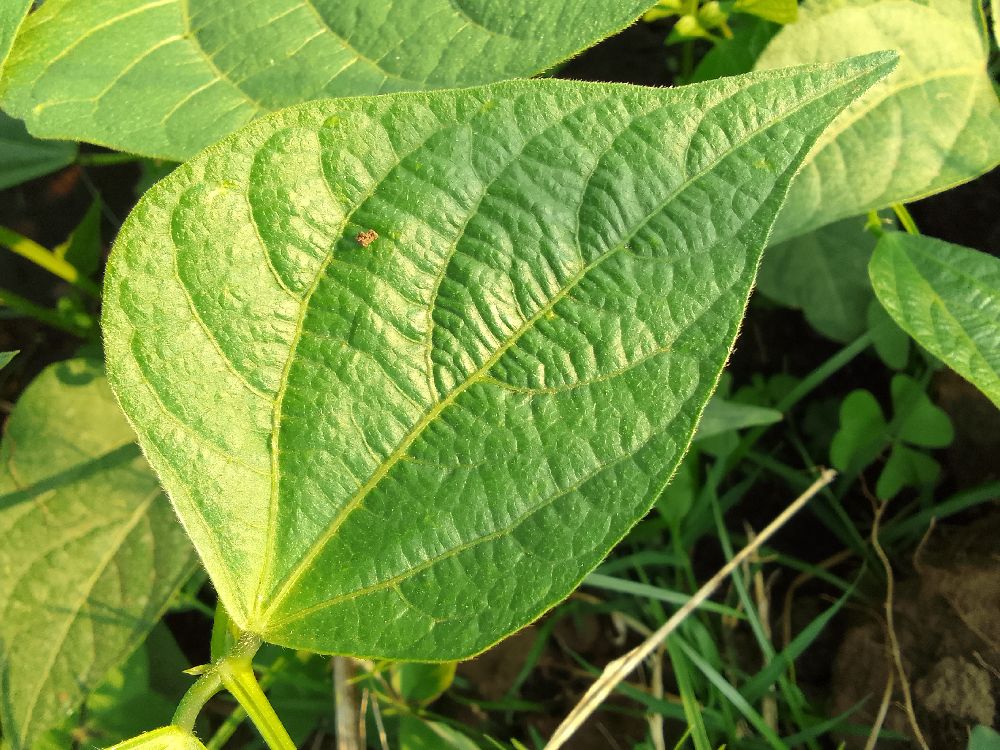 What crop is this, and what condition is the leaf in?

common bean, healthy
